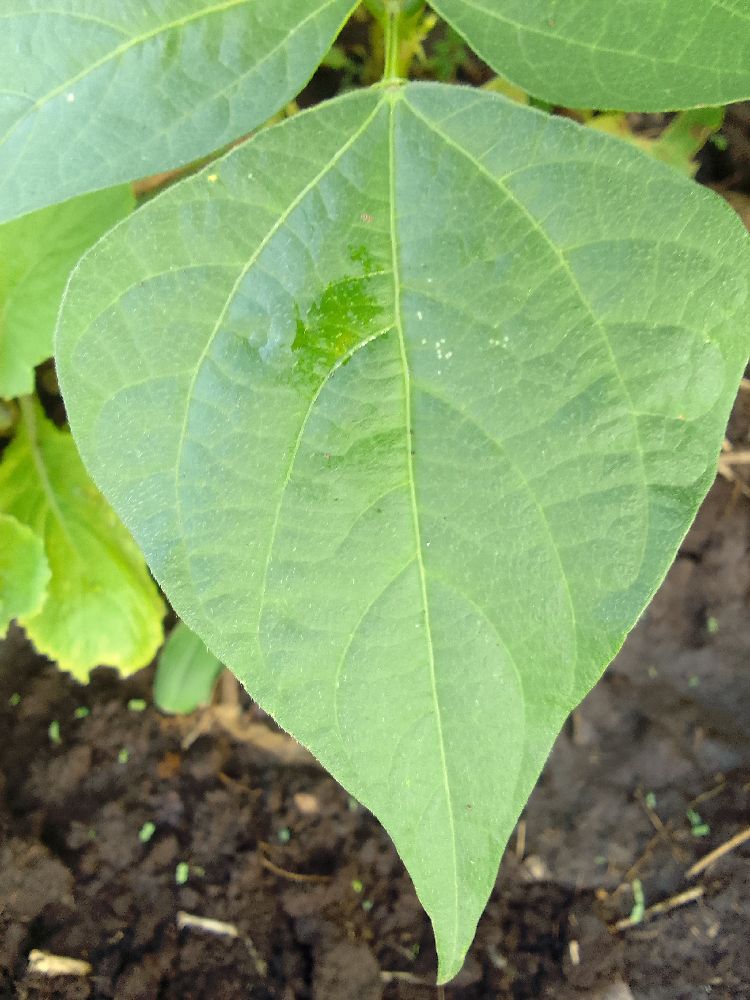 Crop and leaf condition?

common bean, healthy
